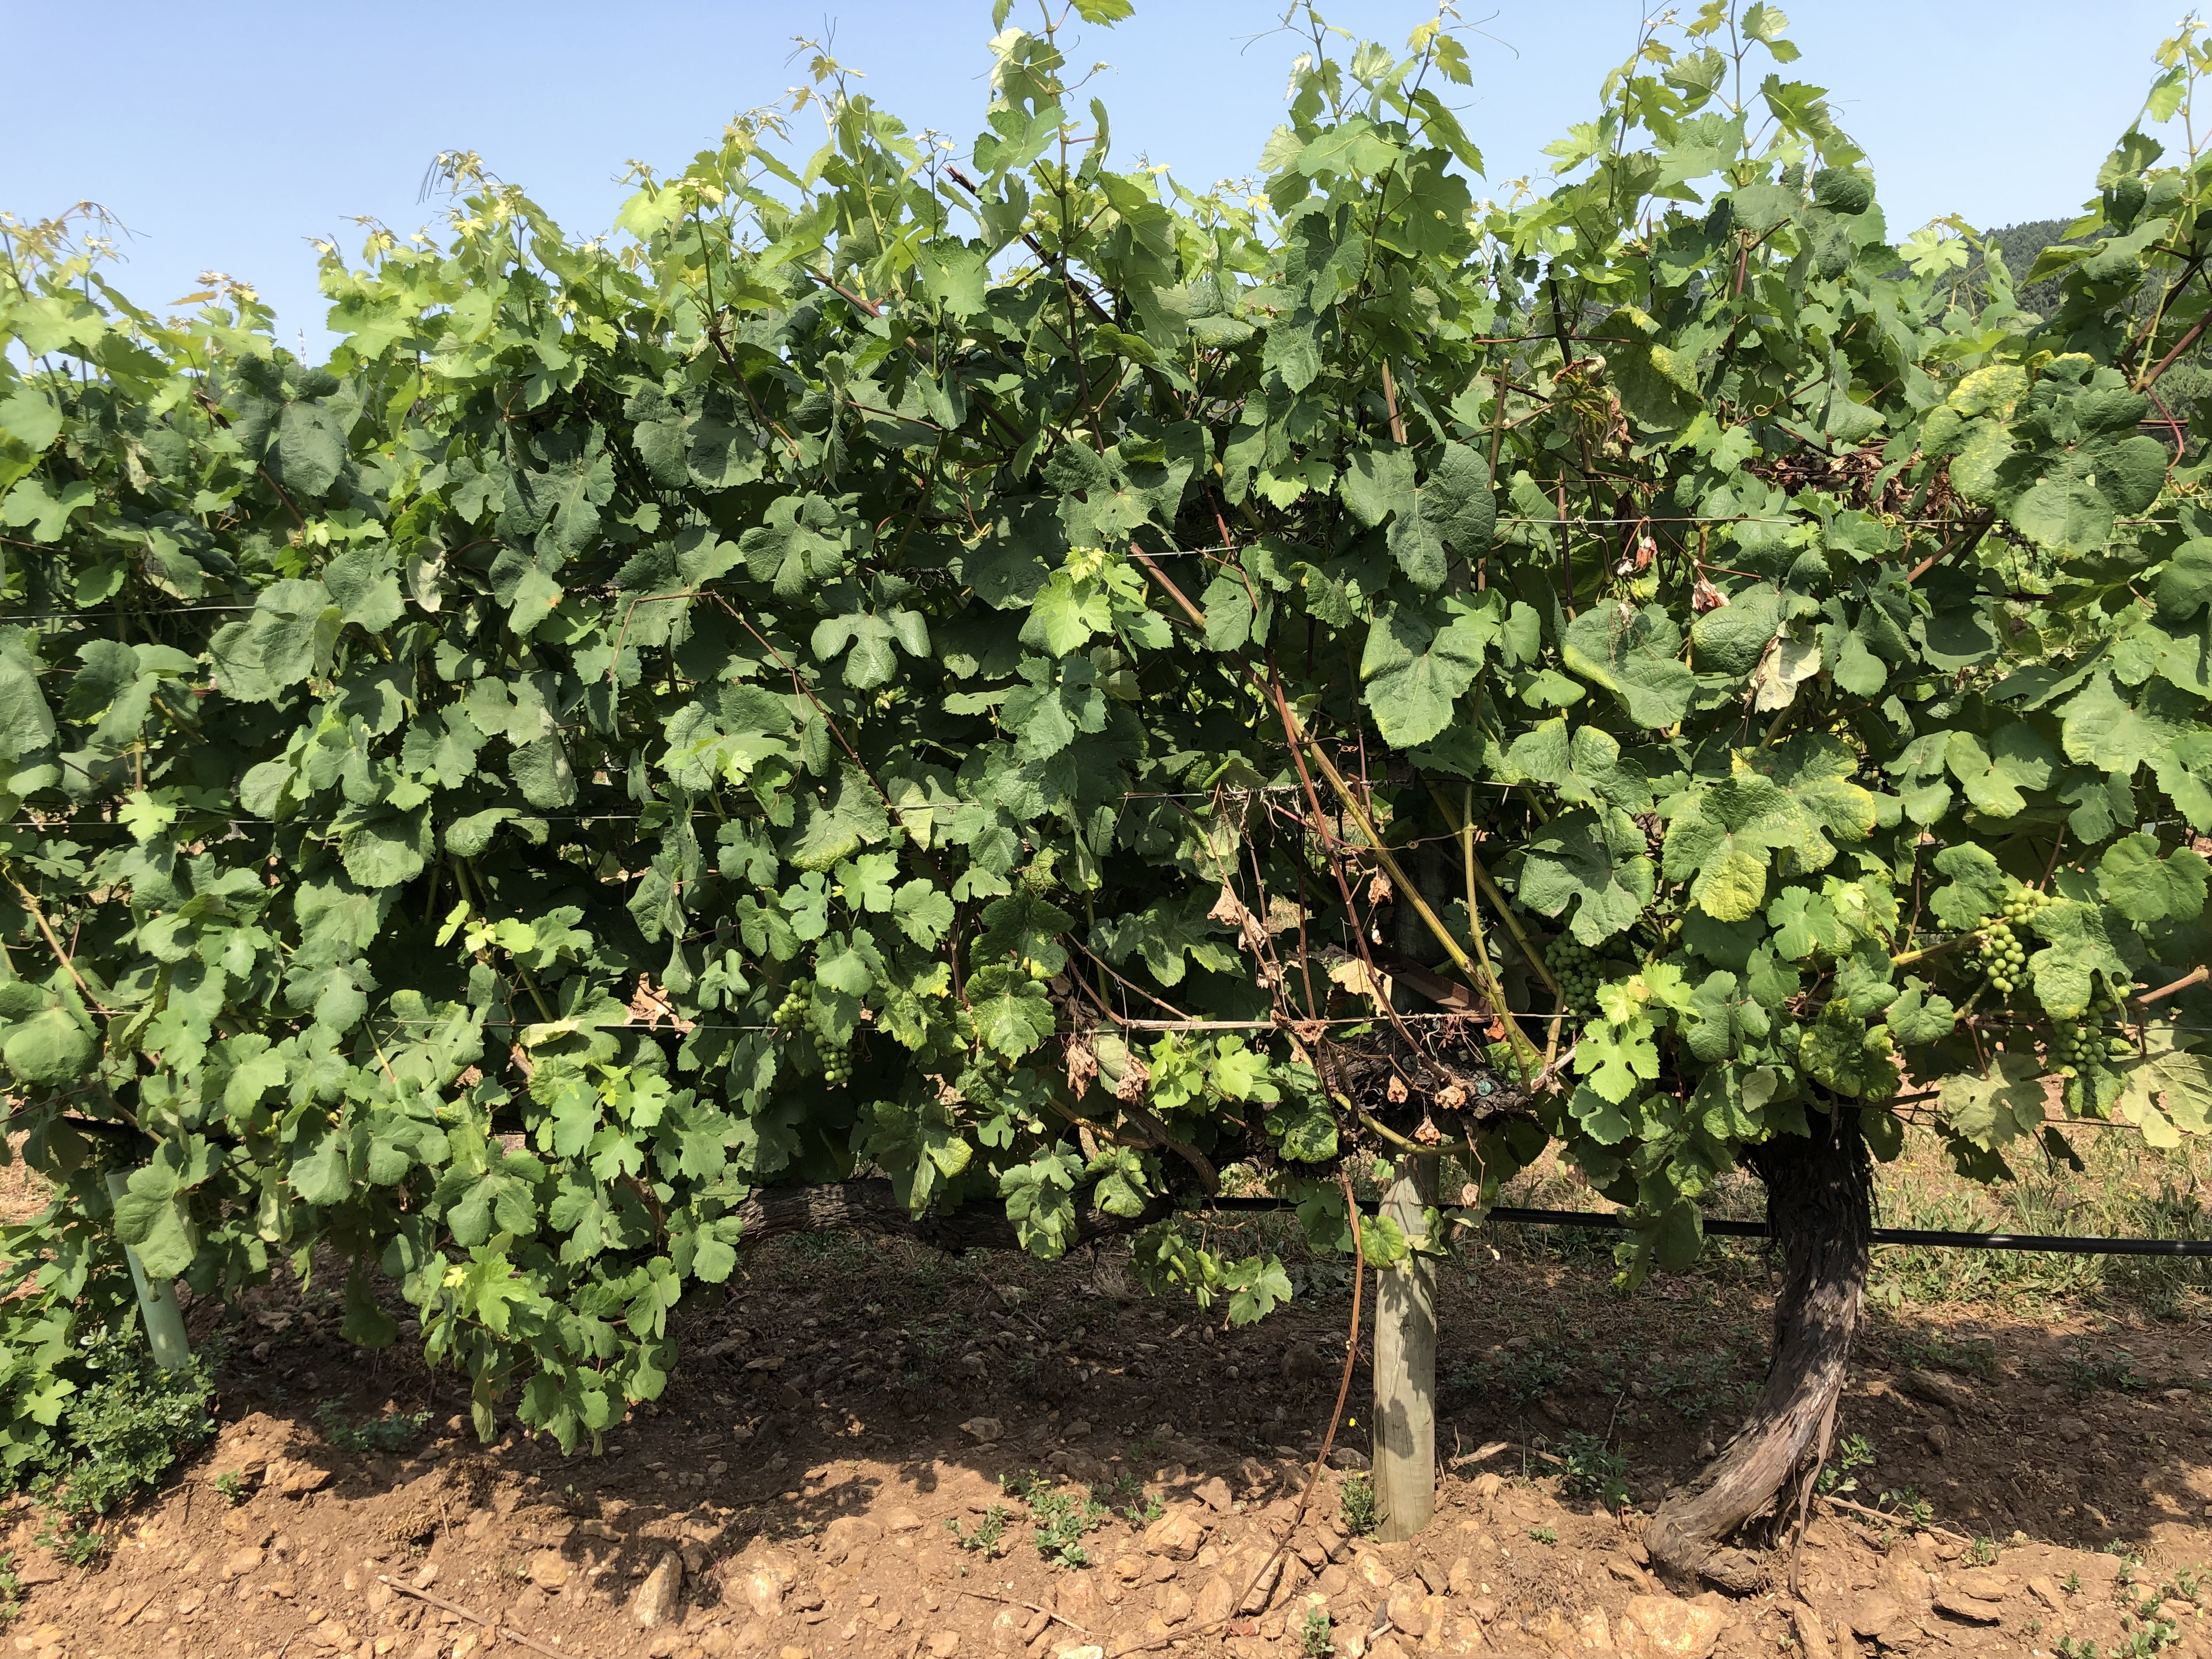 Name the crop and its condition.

grapevine, not affected by esca disease
